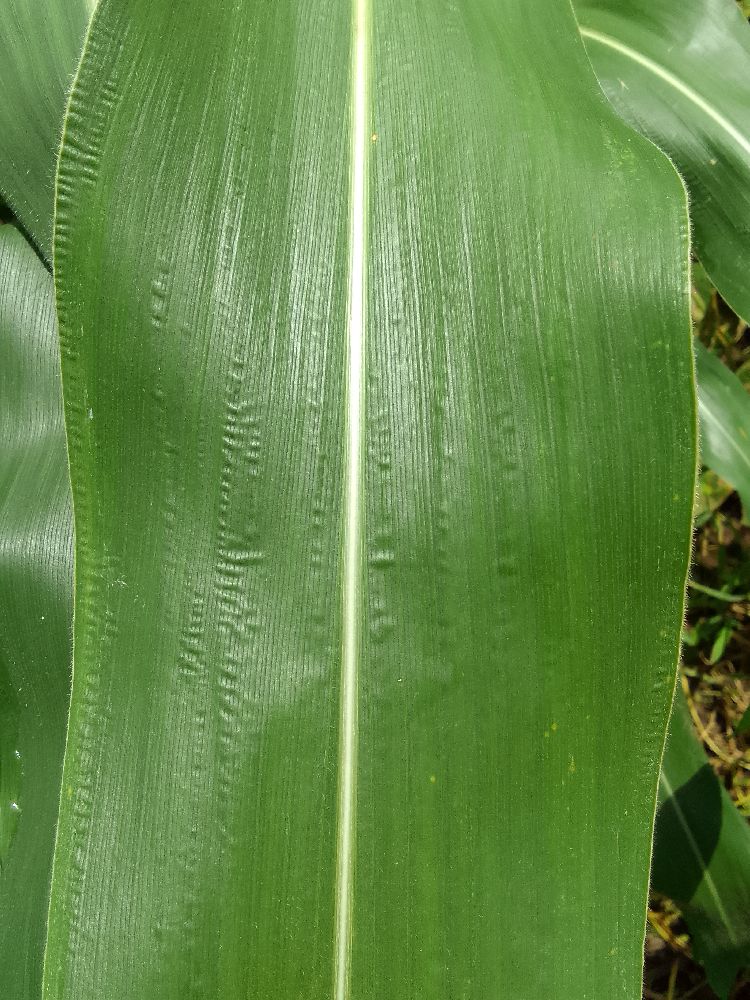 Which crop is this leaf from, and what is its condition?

maize, healthy
